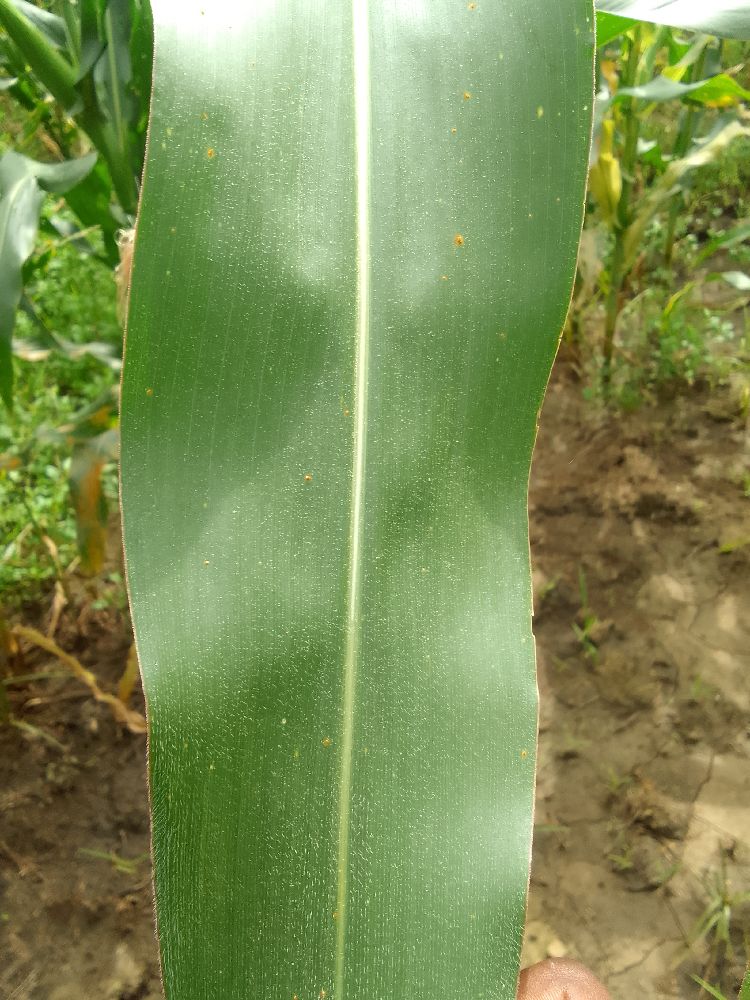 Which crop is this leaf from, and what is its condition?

maize, healthy
